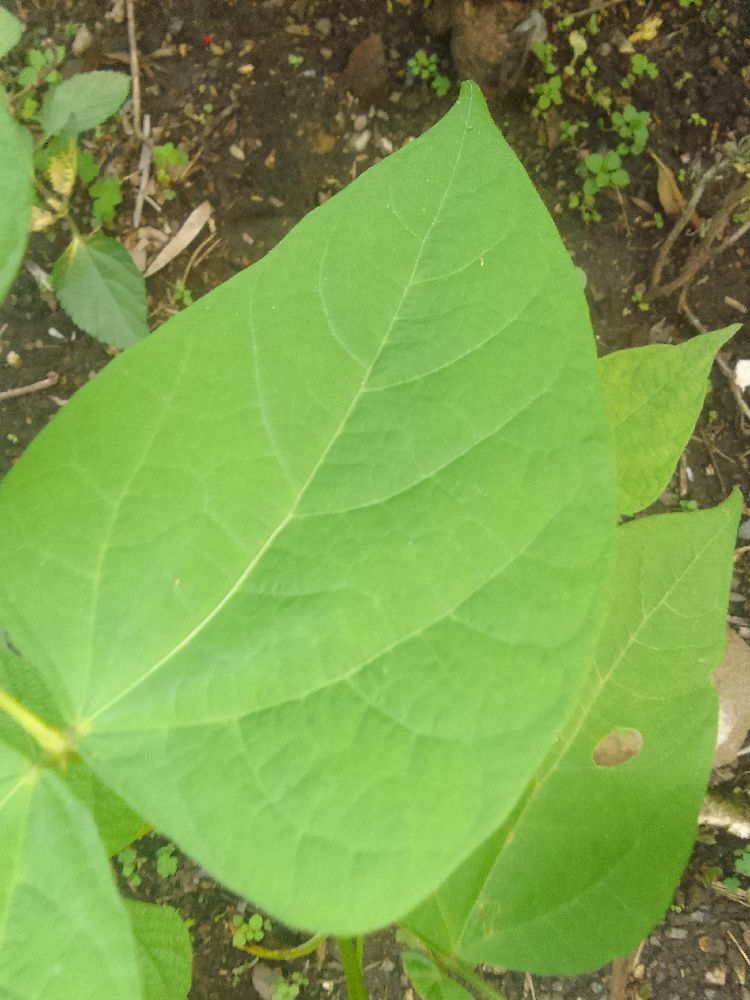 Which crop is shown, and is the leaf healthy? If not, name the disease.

common bean, healthy
